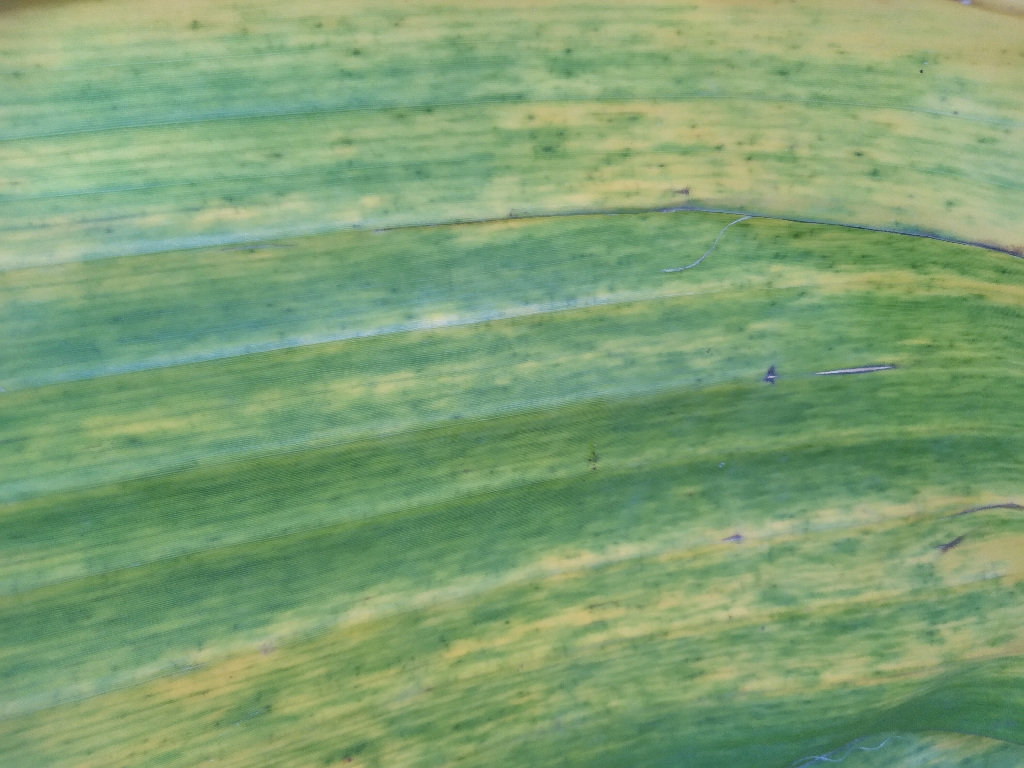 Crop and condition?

banana, fusarium wilt race 1
